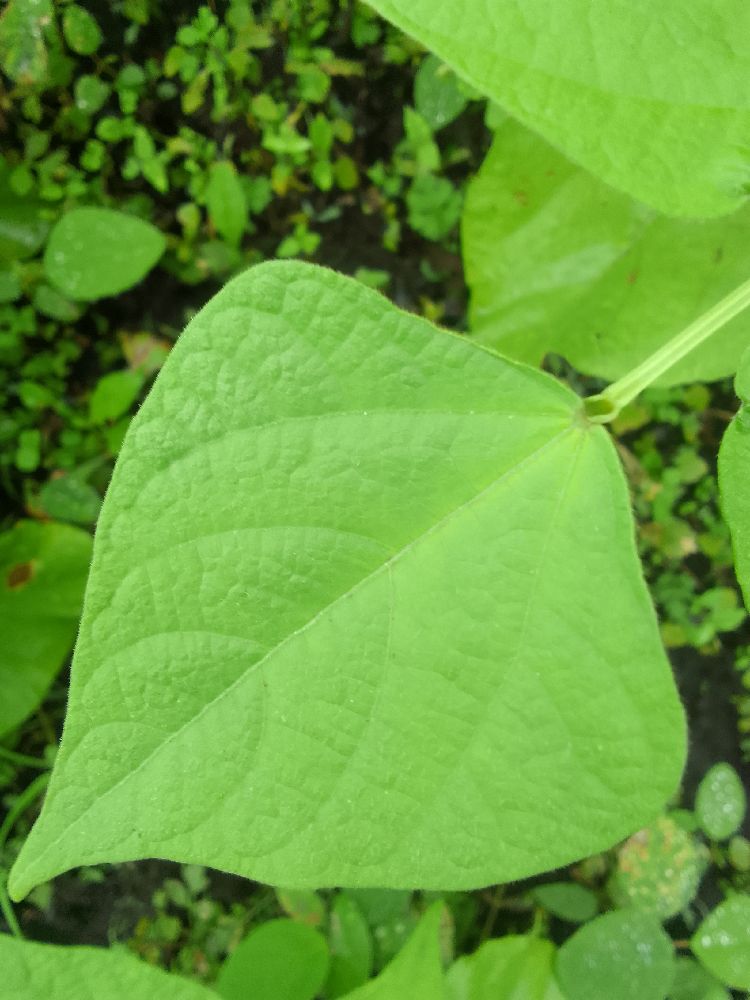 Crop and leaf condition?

common bean, healthy
